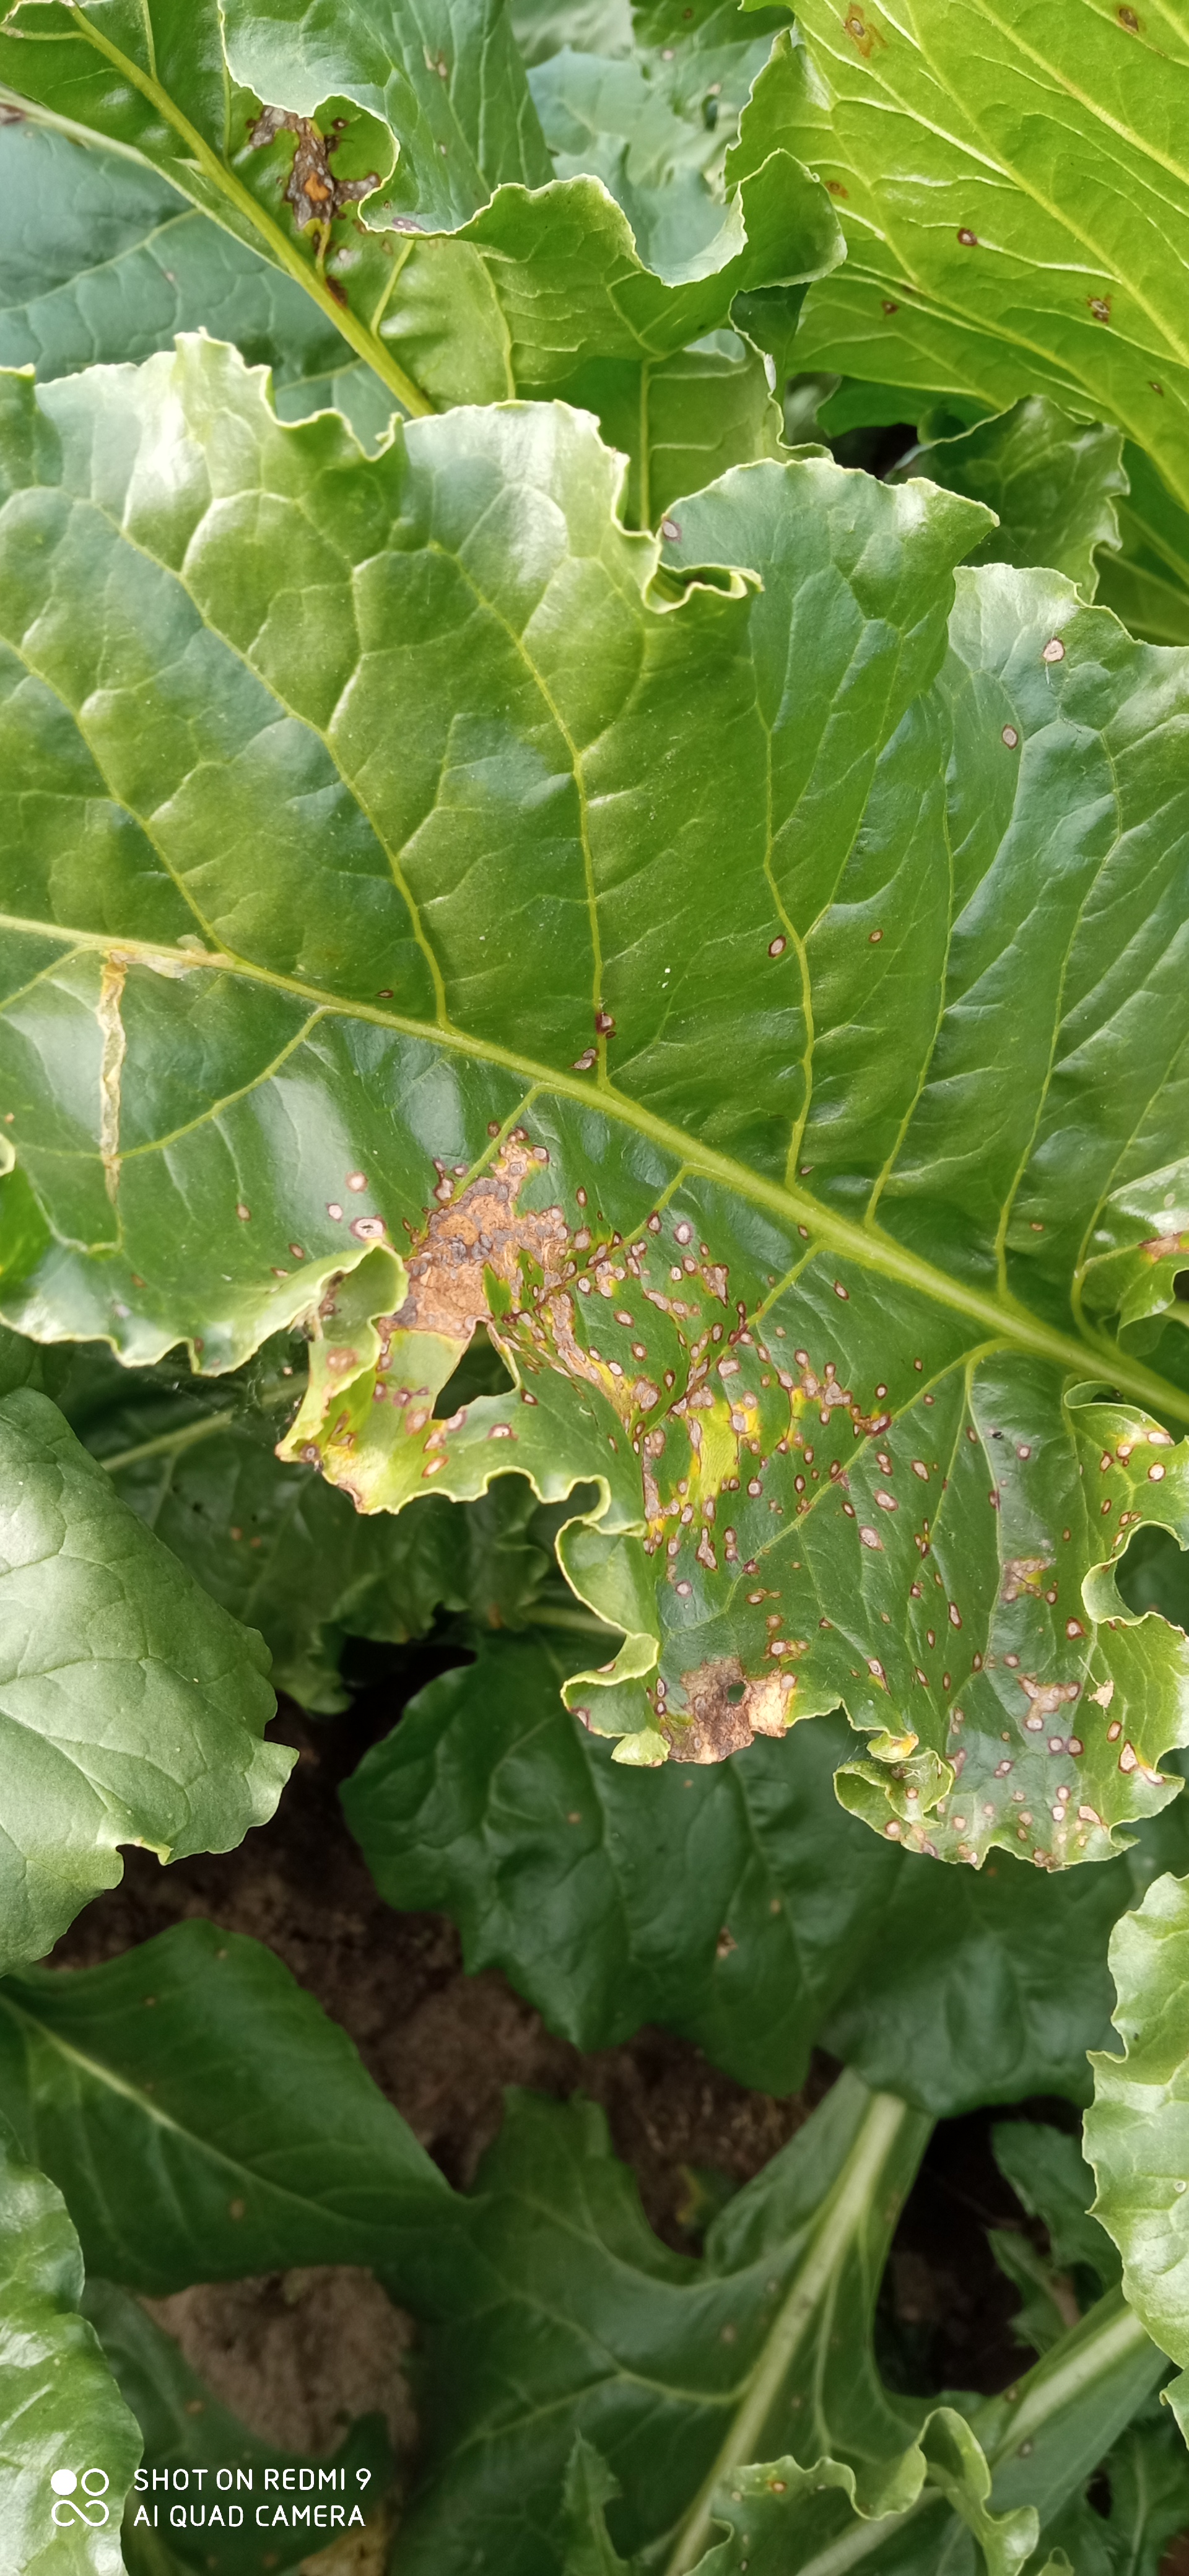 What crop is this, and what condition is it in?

beet, cercospora
